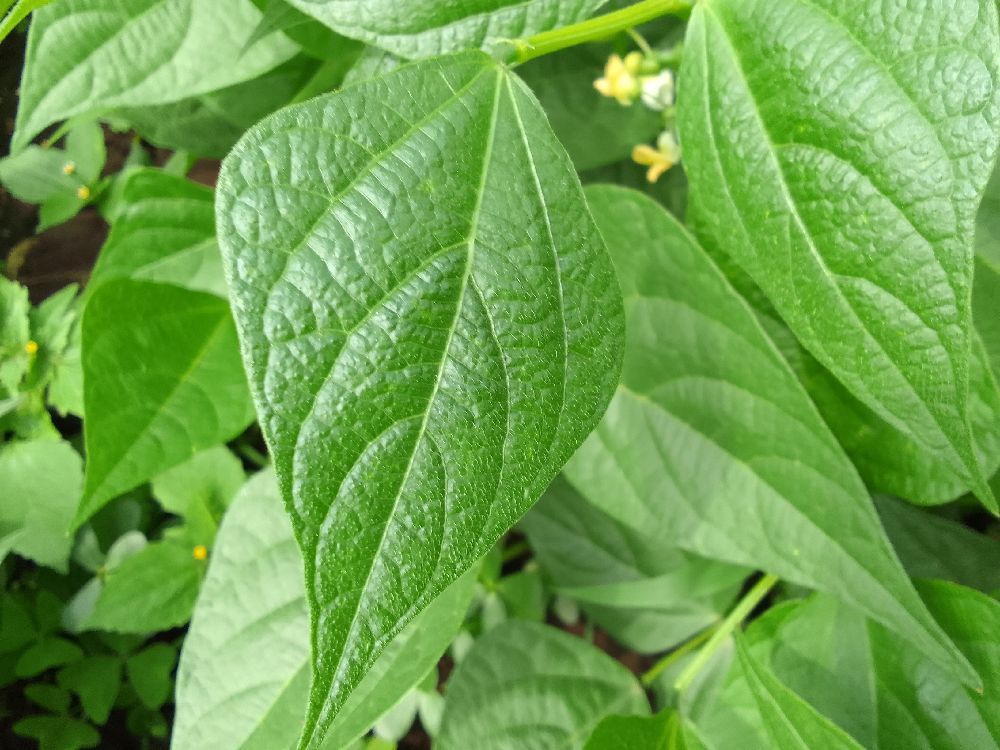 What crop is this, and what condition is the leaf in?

common bean, healthy
